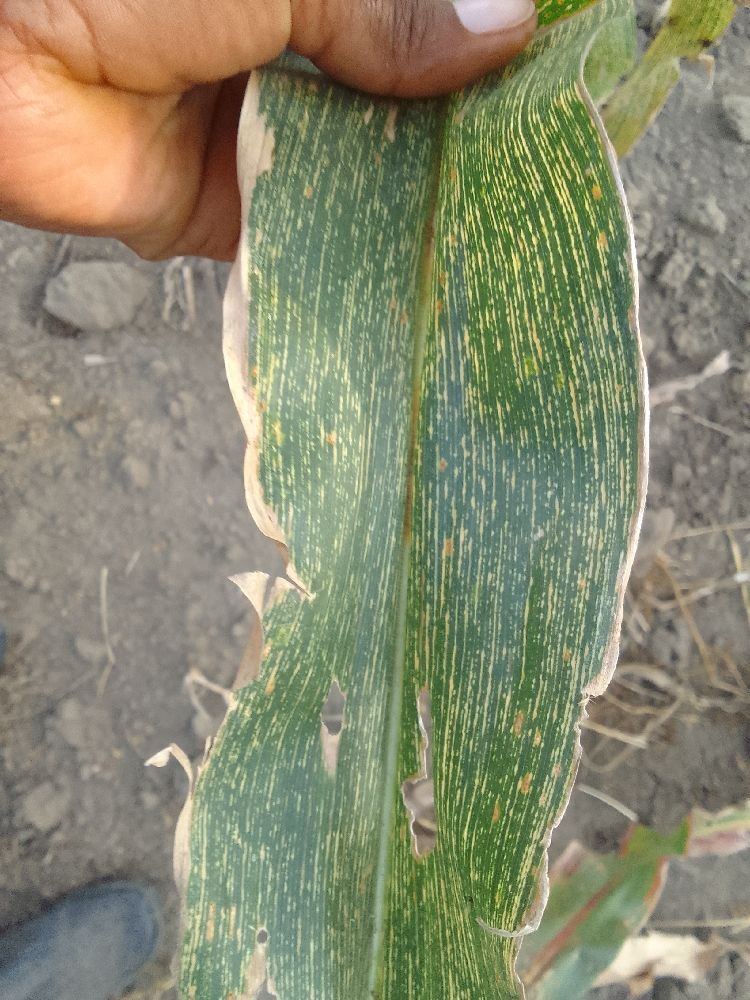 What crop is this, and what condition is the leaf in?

maize, maize streak virus
